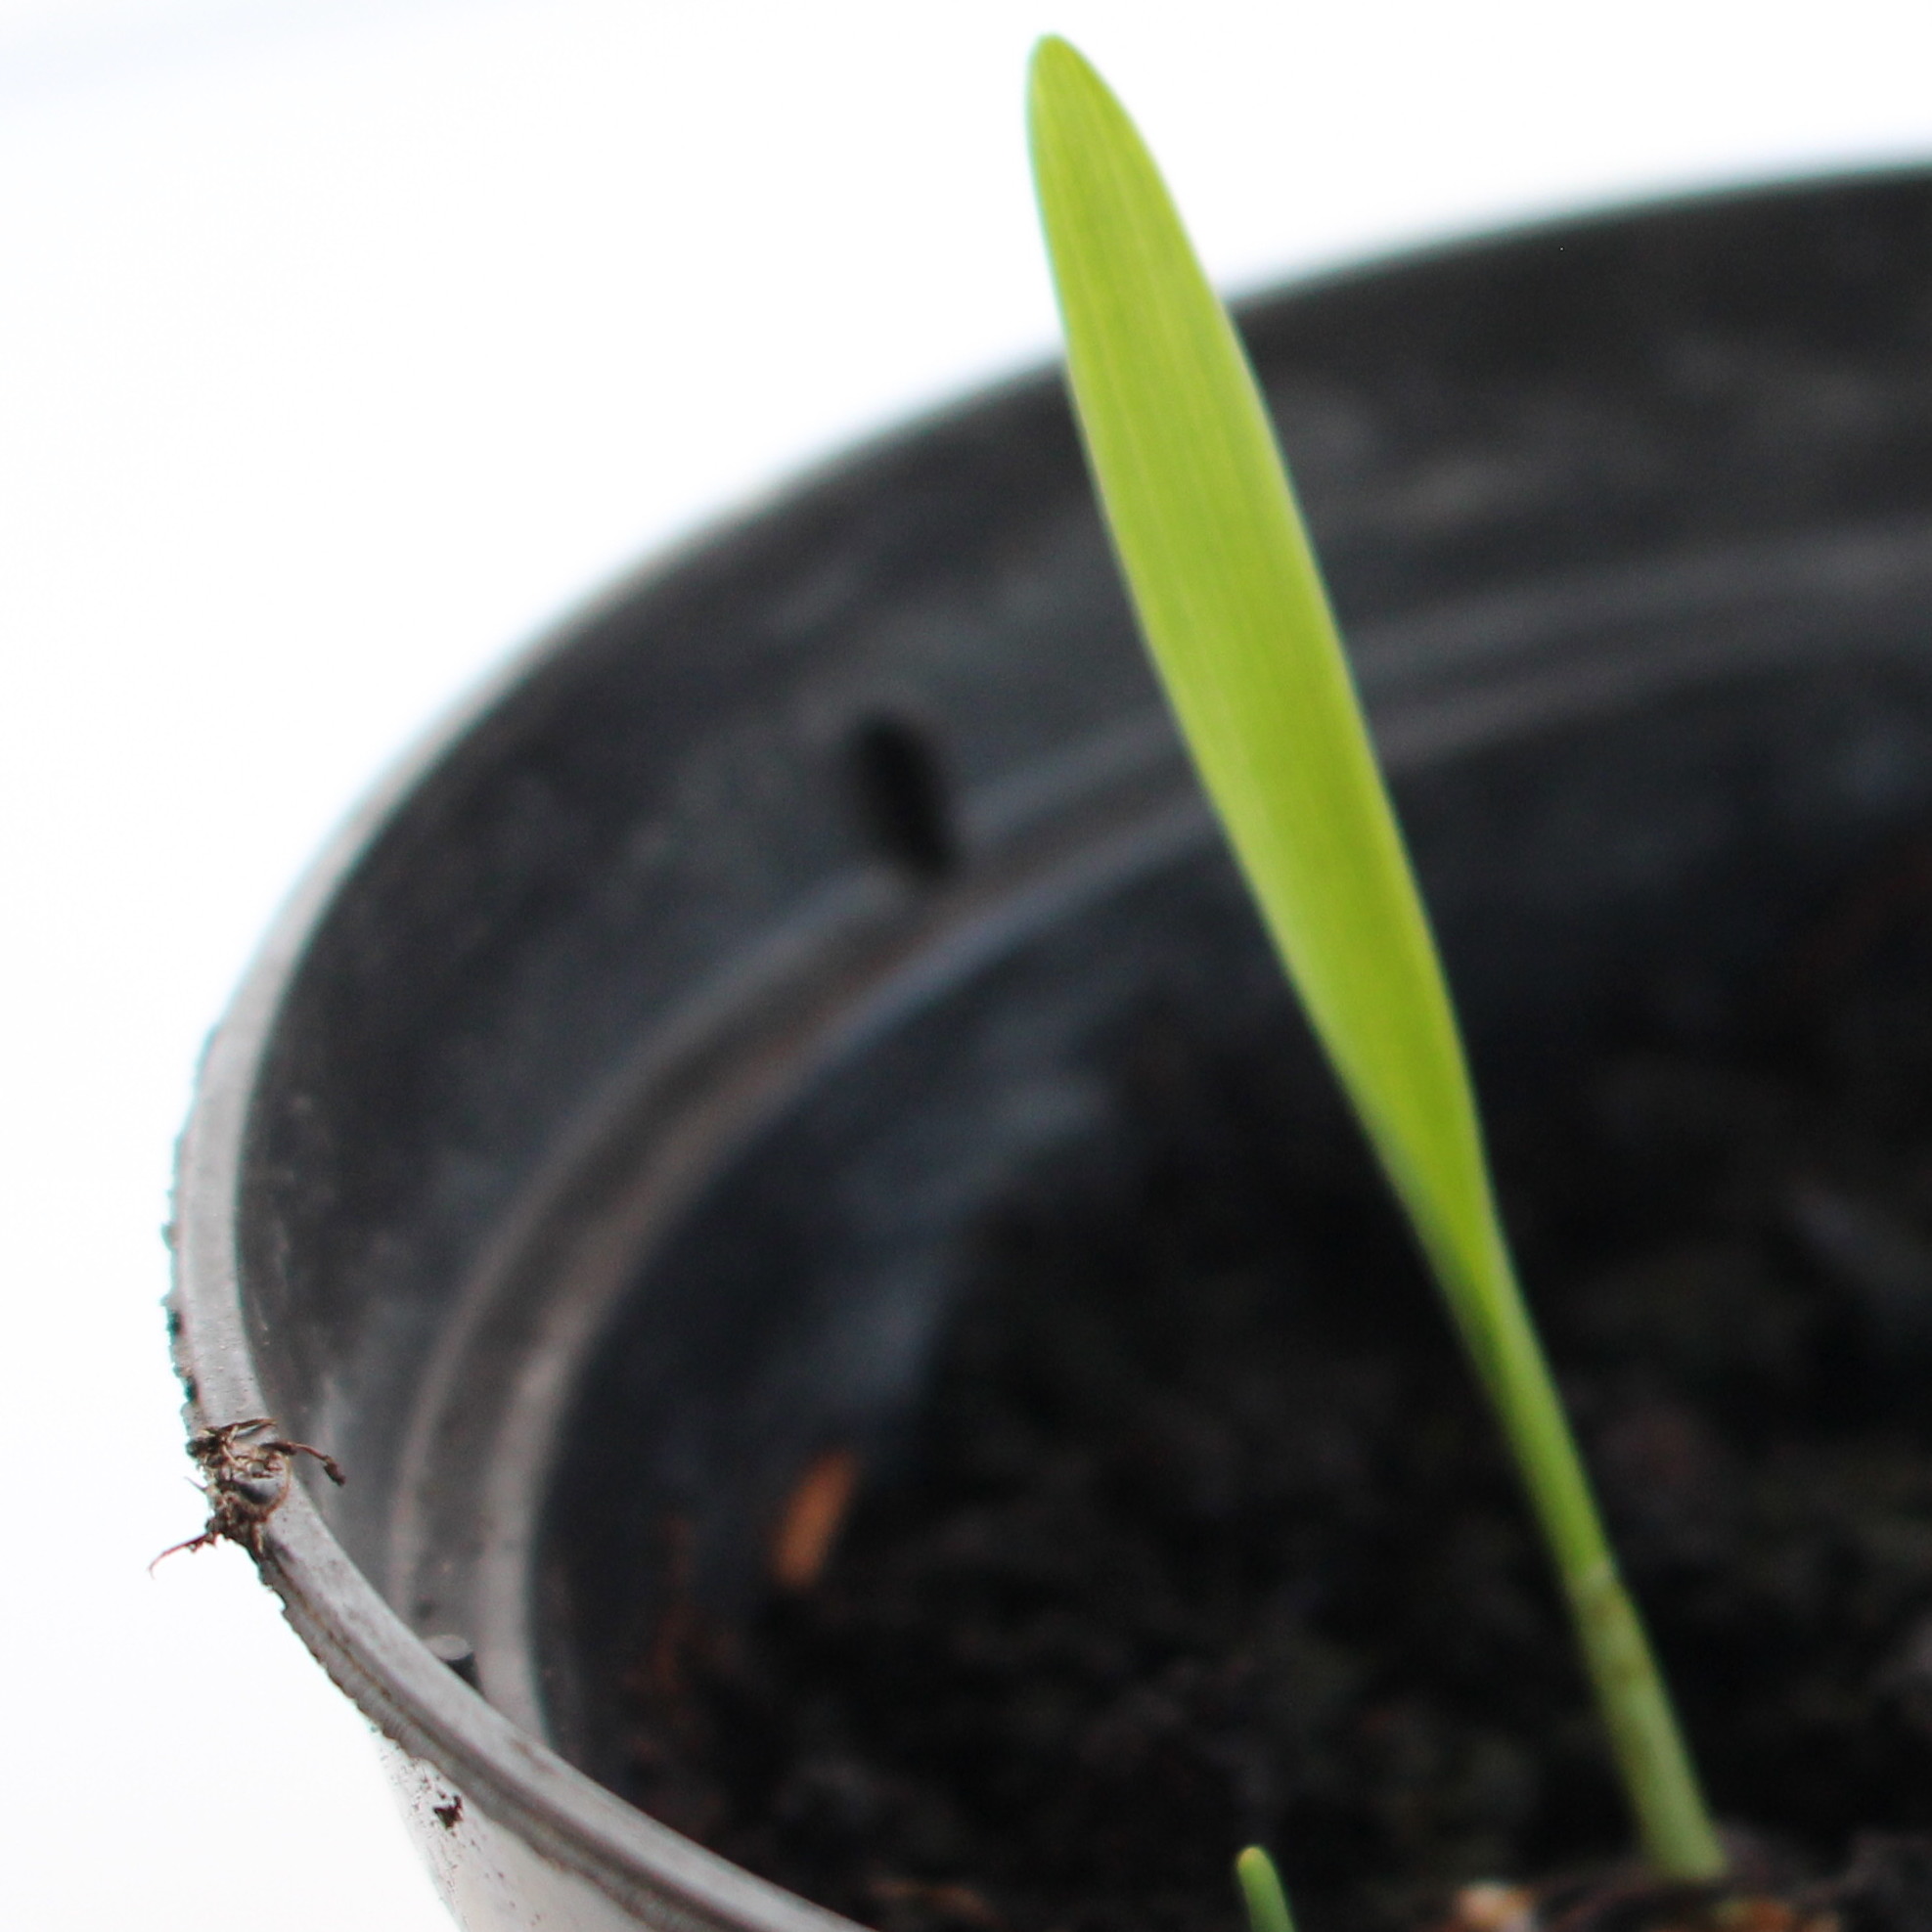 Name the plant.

Avena sterilis
